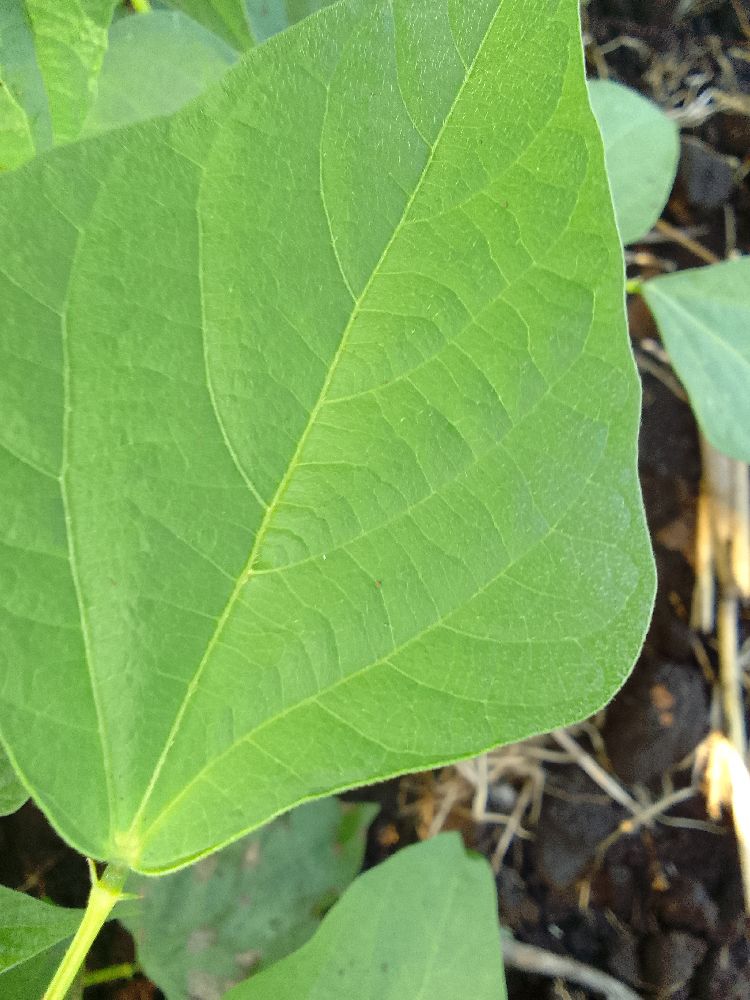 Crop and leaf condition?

common bean, healthy
